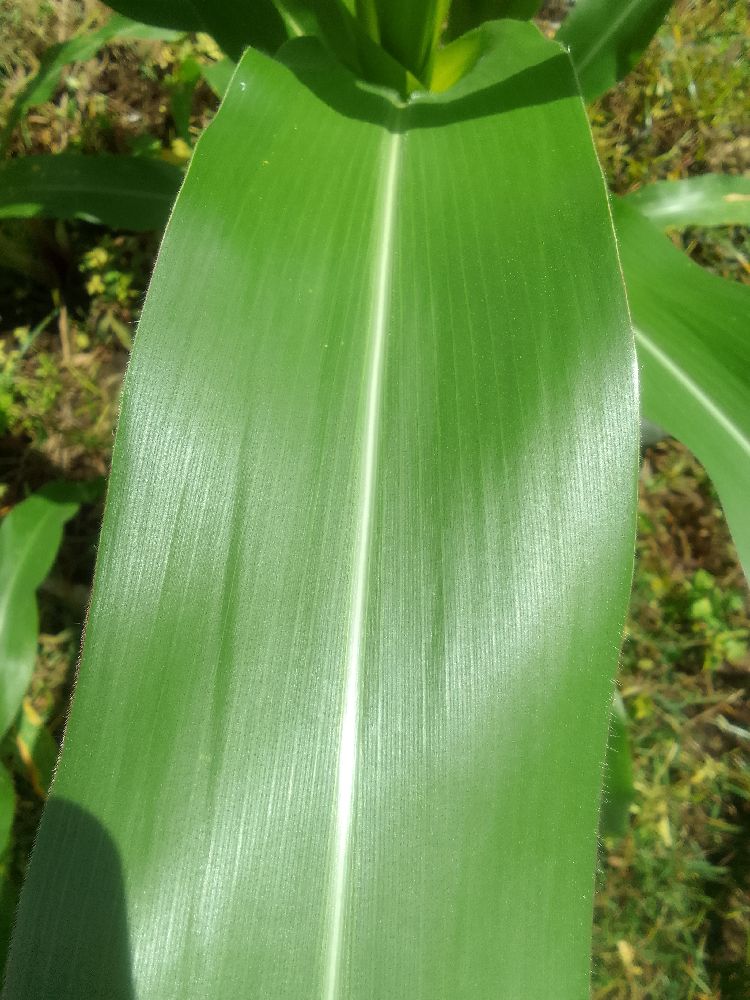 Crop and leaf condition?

maize, healthy
